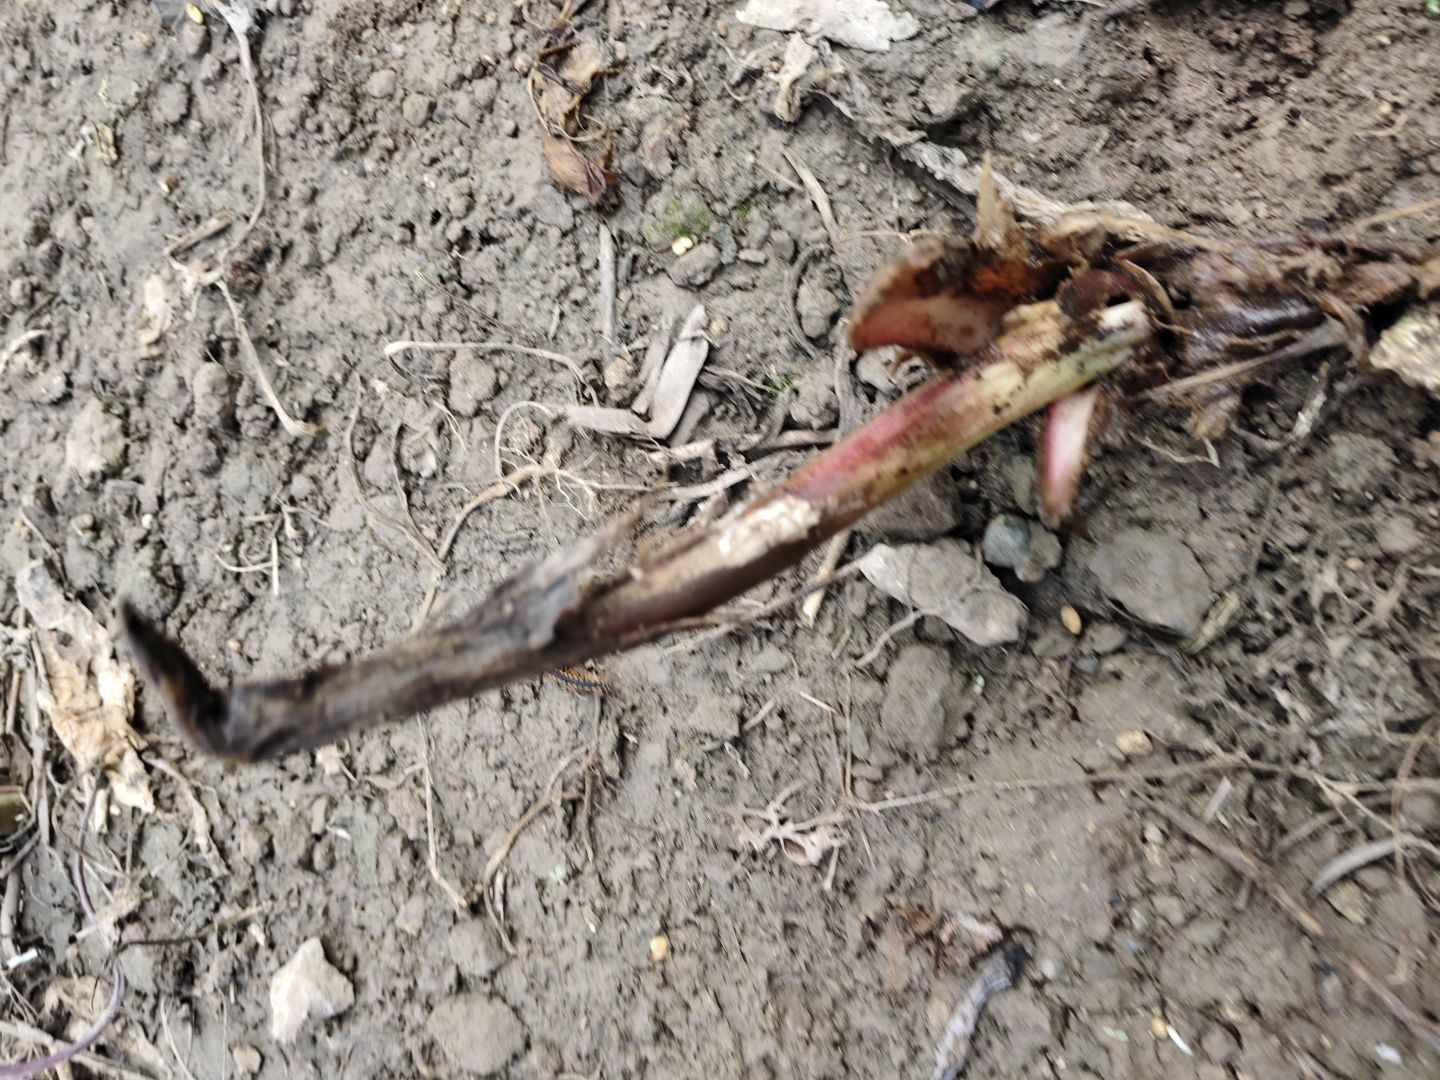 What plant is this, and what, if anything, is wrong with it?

taro, root rot
